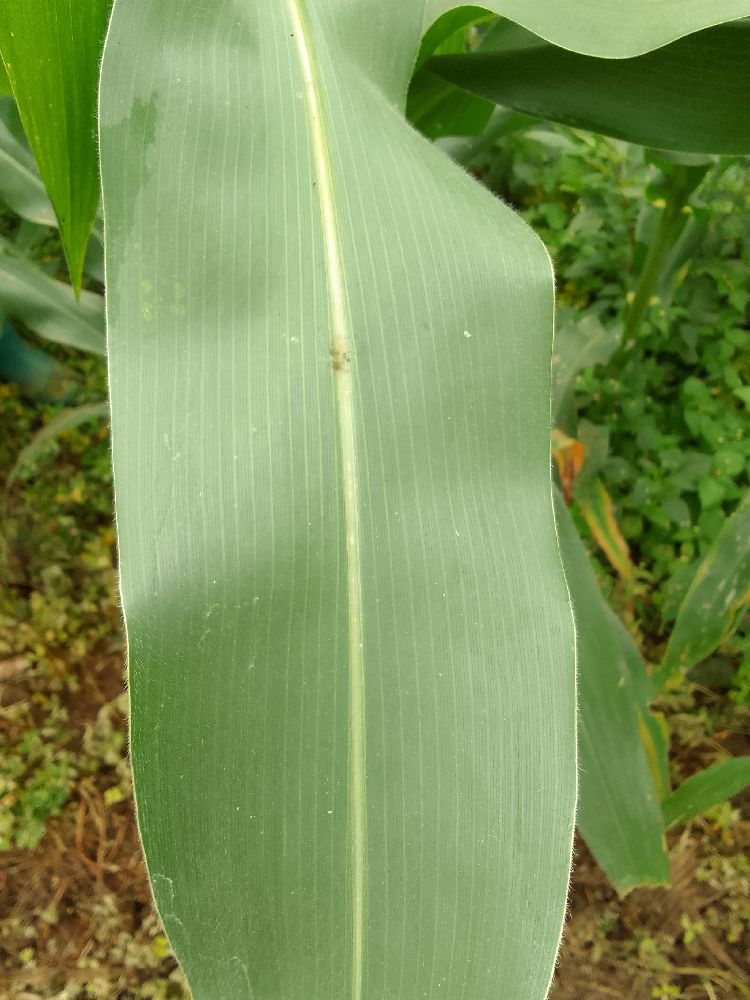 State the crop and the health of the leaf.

maize, healthy
